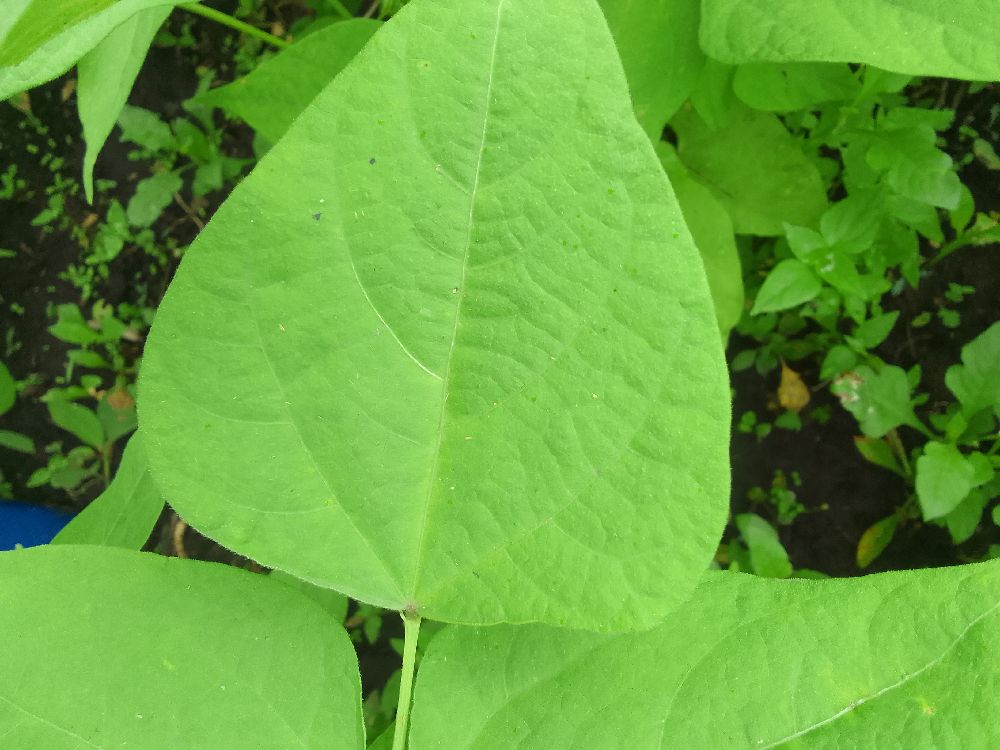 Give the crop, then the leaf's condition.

common bean, healthy
